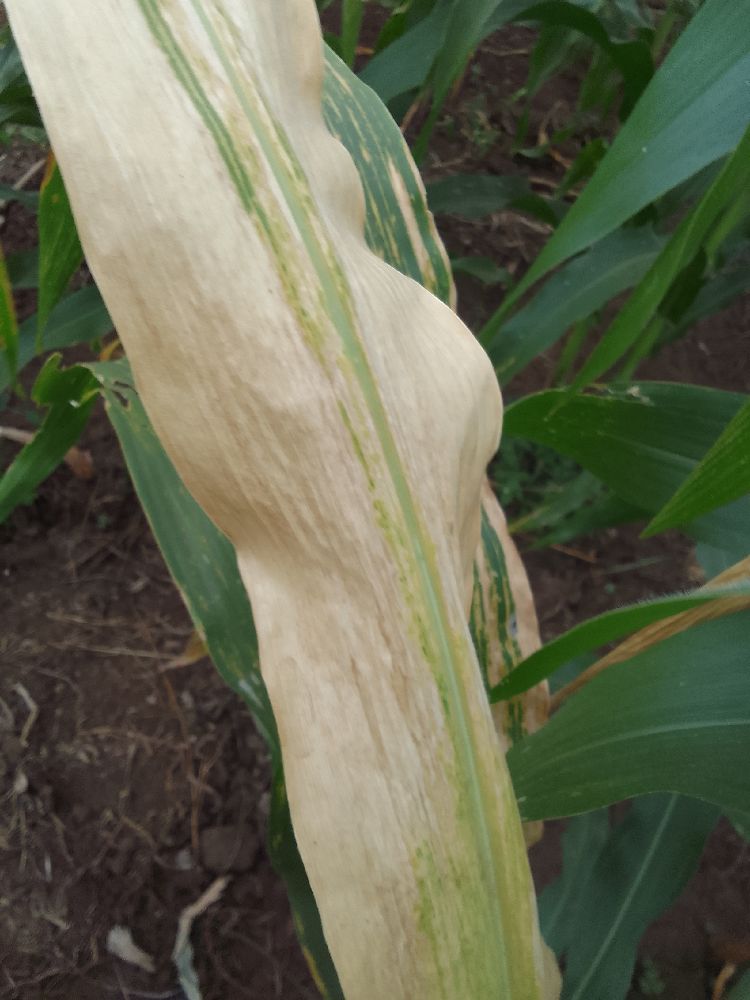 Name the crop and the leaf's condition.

maize, maize lethal necrosis
